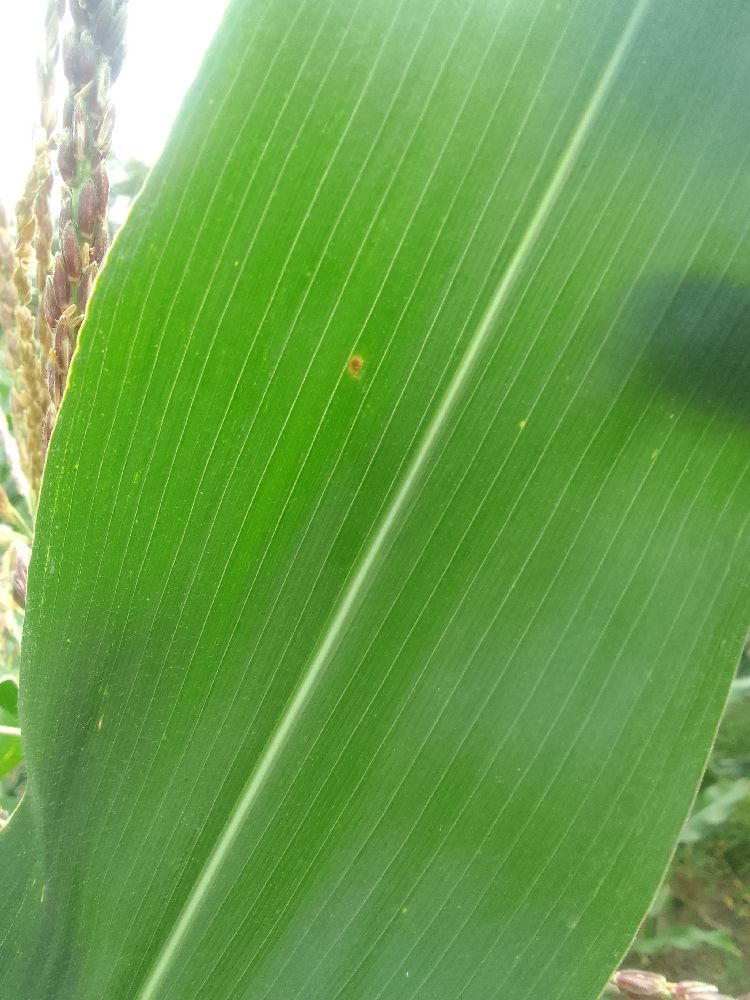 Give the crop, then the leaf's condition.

maize, healthy
